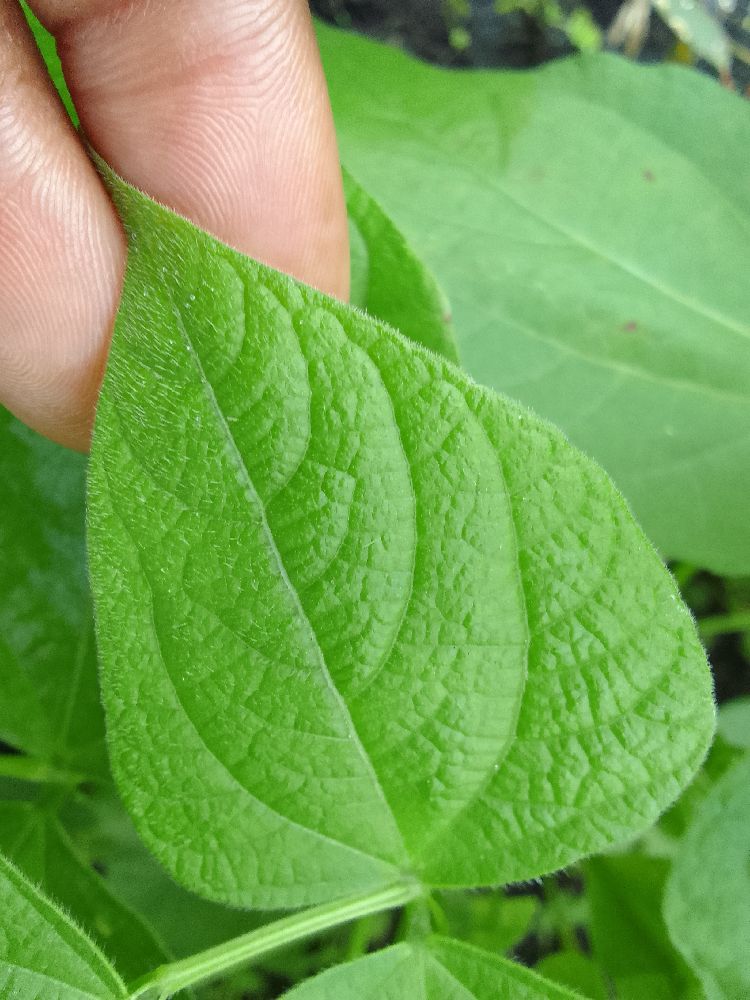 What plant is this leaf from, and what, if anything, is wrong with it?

common bean, healthy
